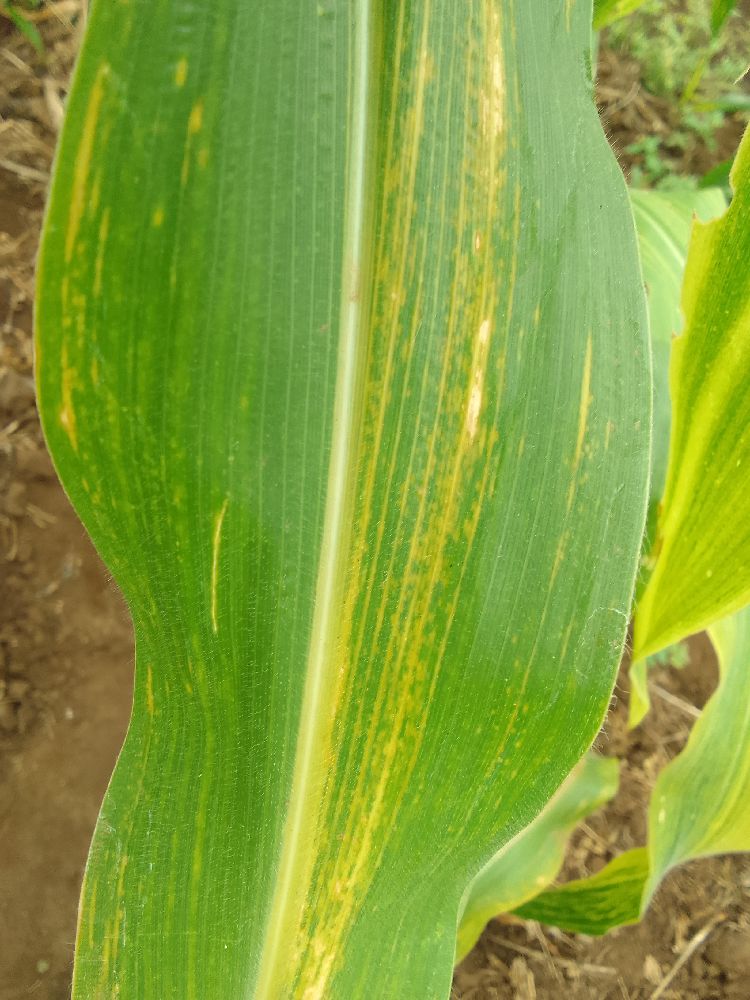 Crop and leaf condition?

maize, maize lethal necrosis
